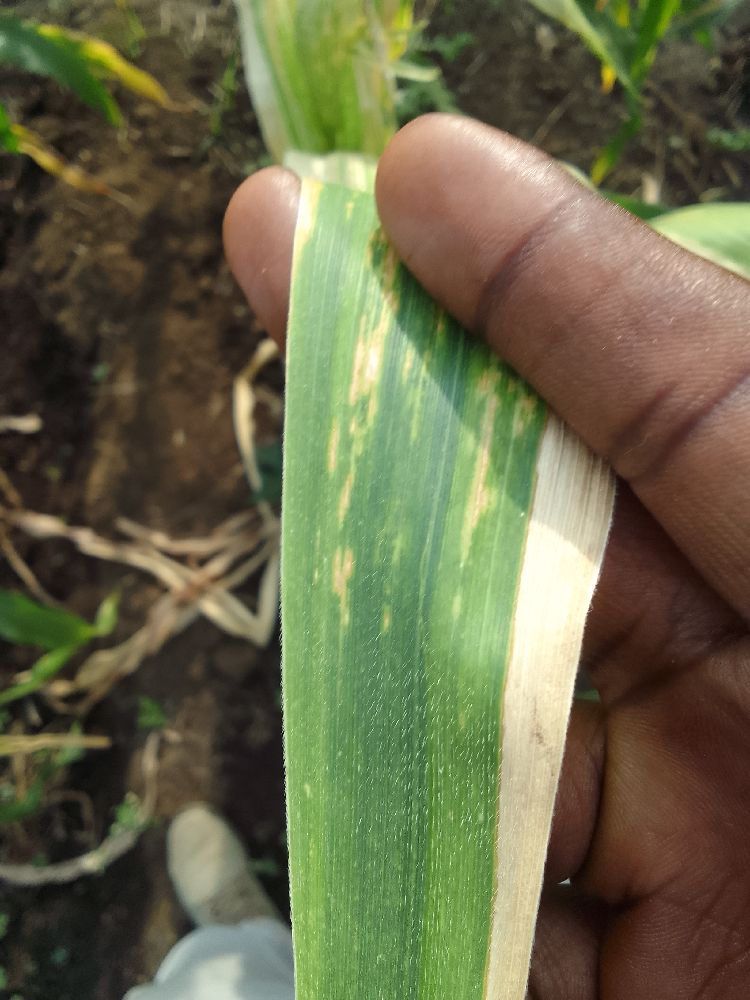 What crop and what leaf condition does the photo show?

maize, maize lethal necrosis
